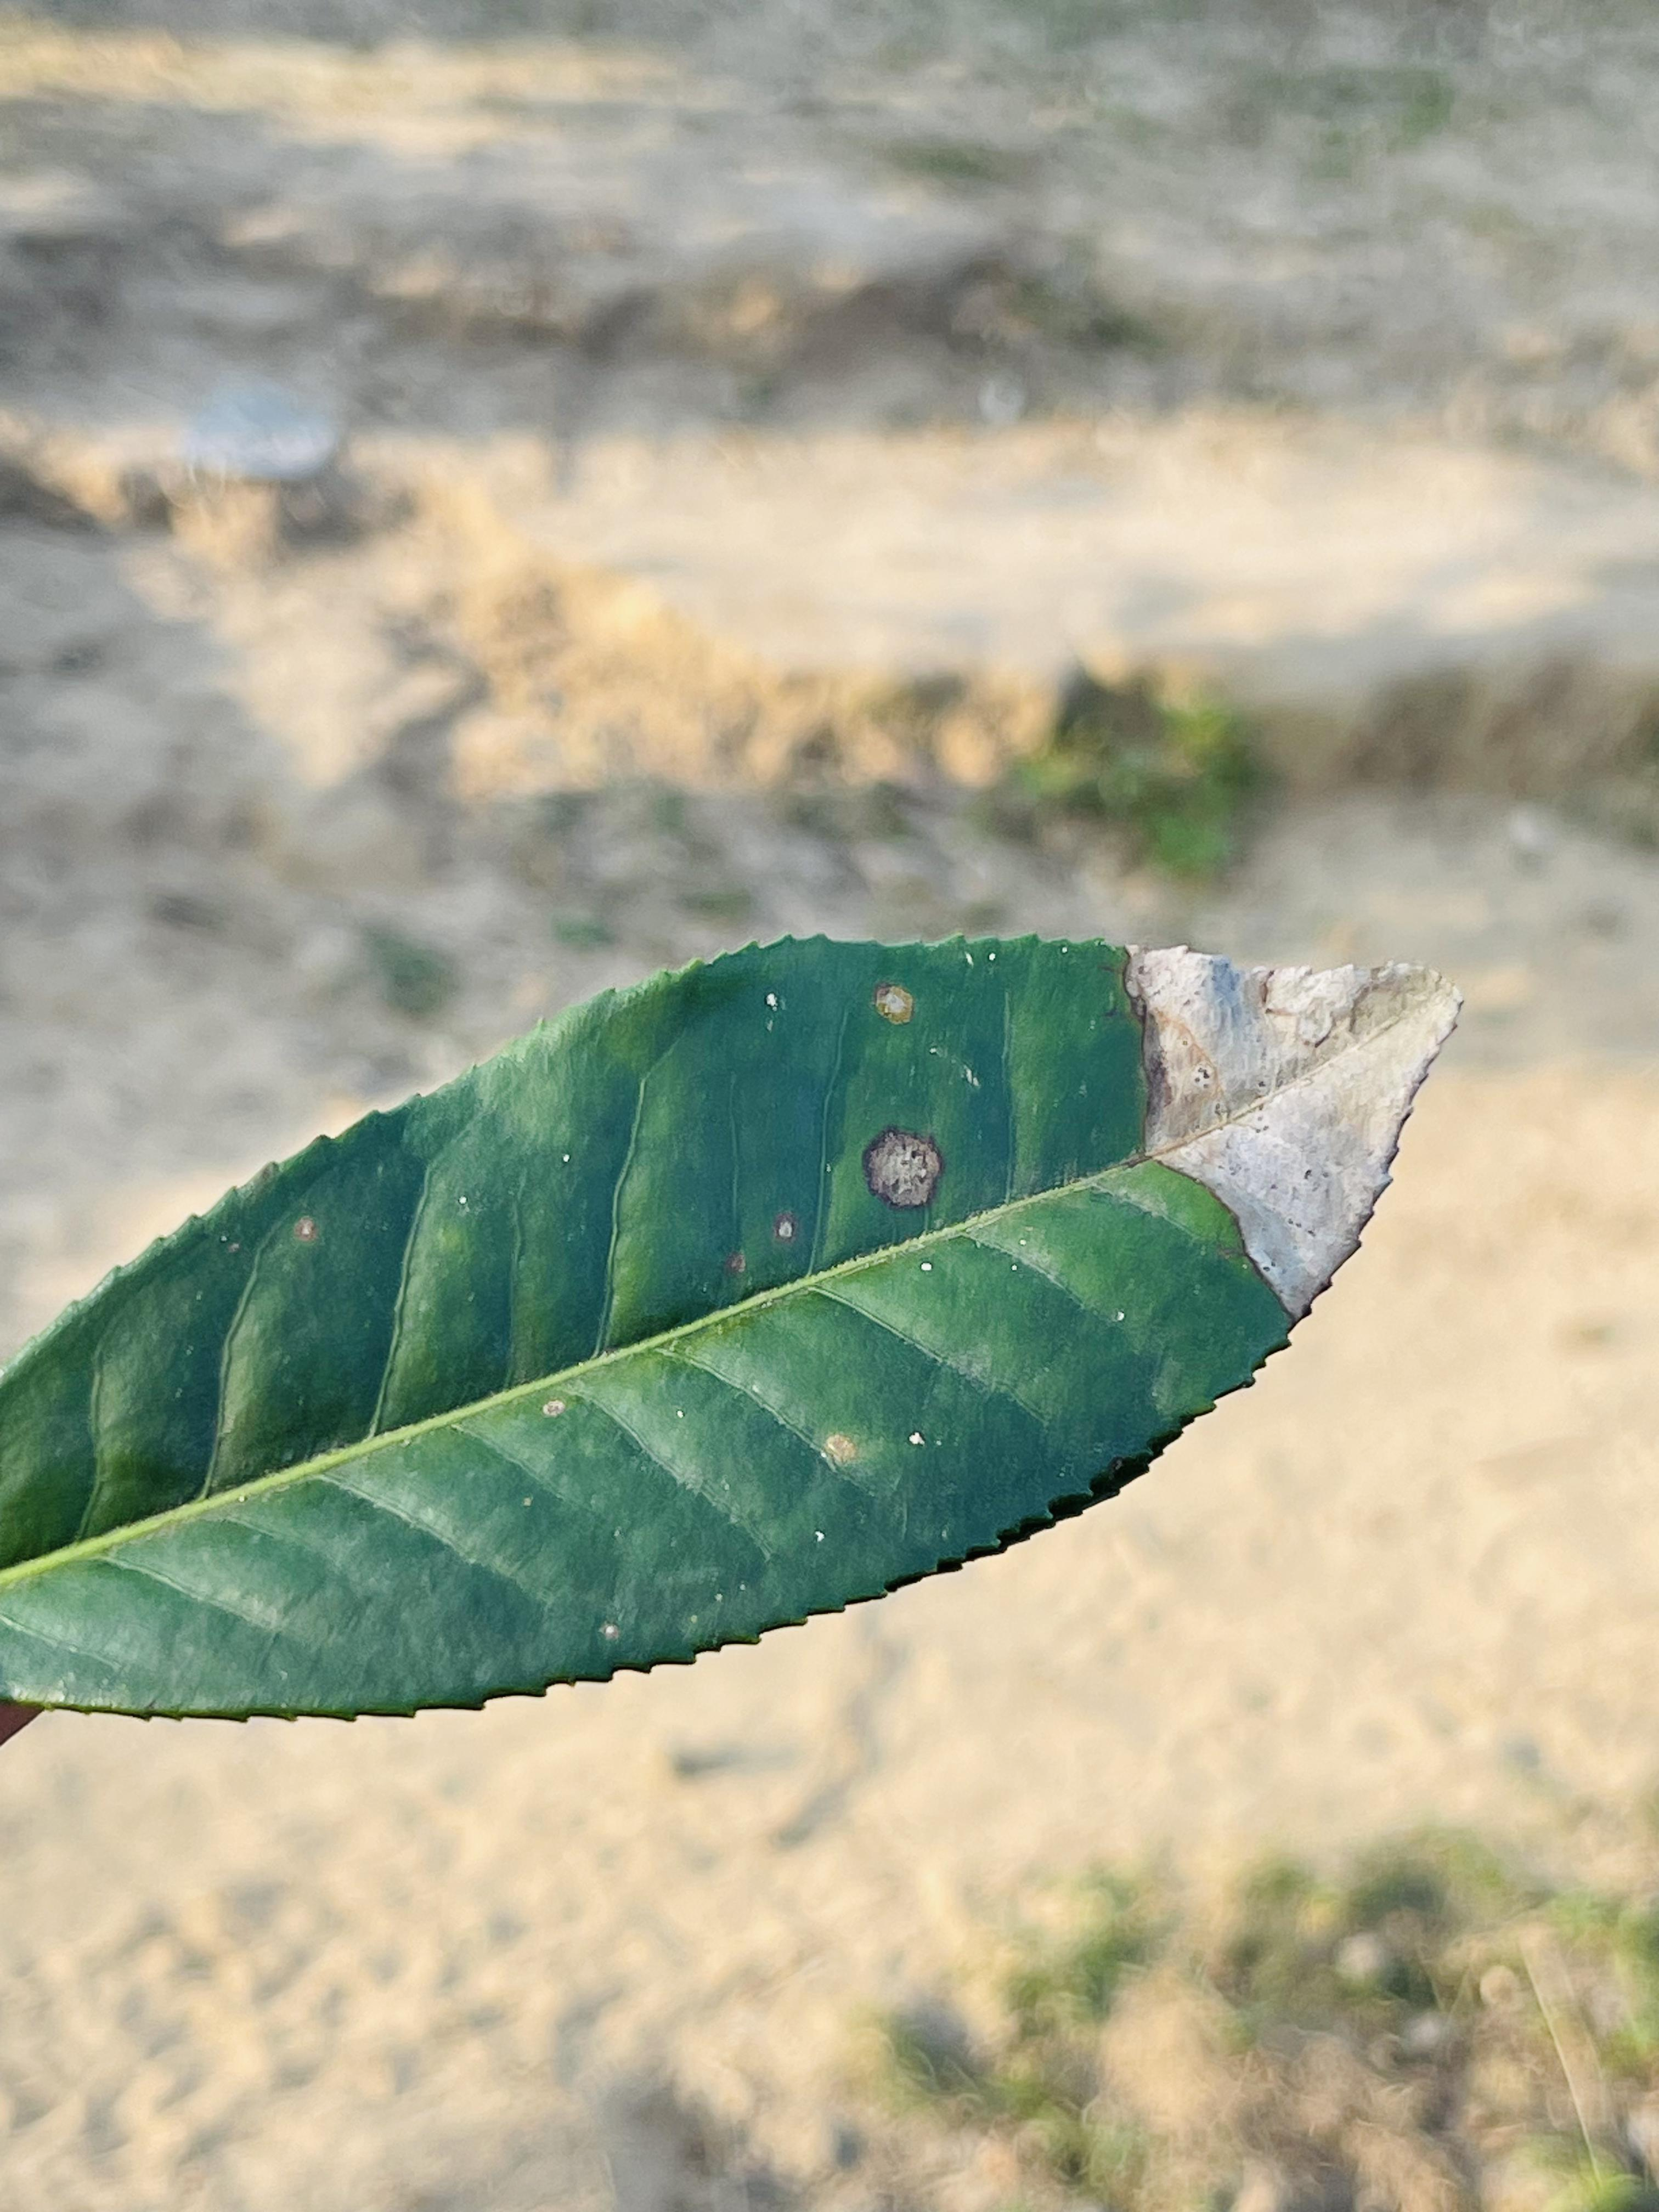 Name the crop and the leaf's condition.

tea, blight
